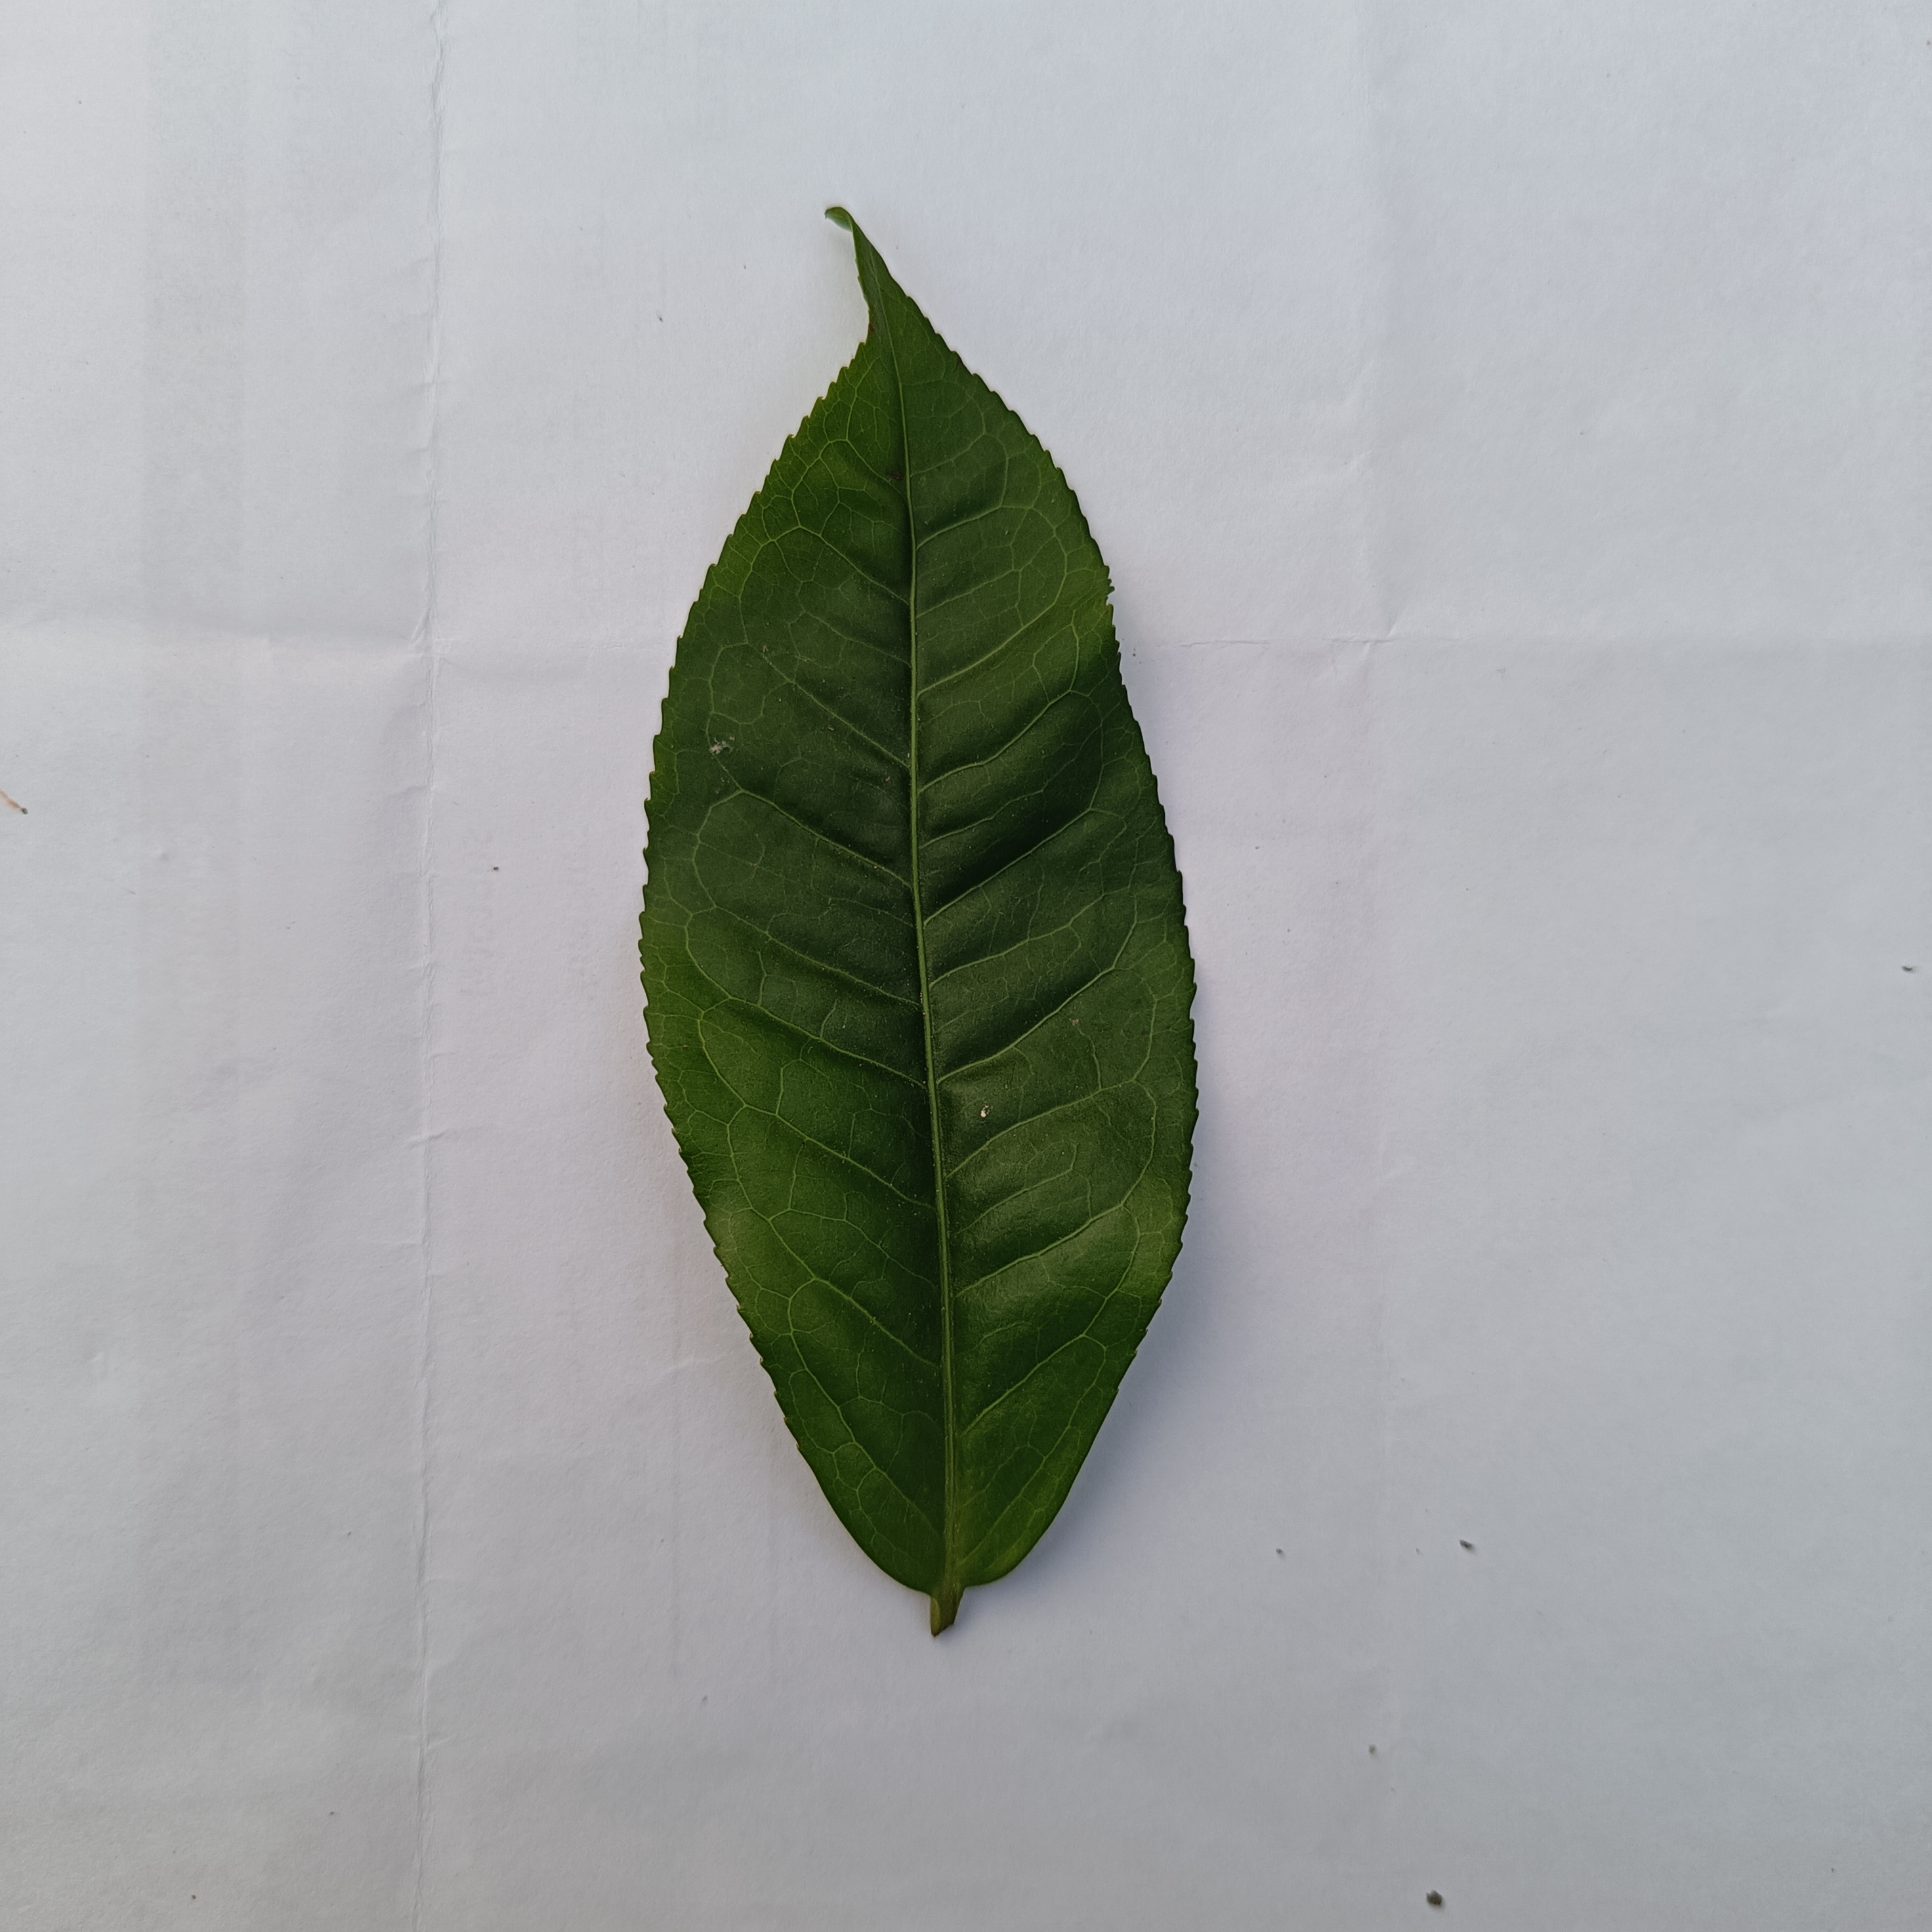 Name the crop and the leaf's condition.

tea, healthy
